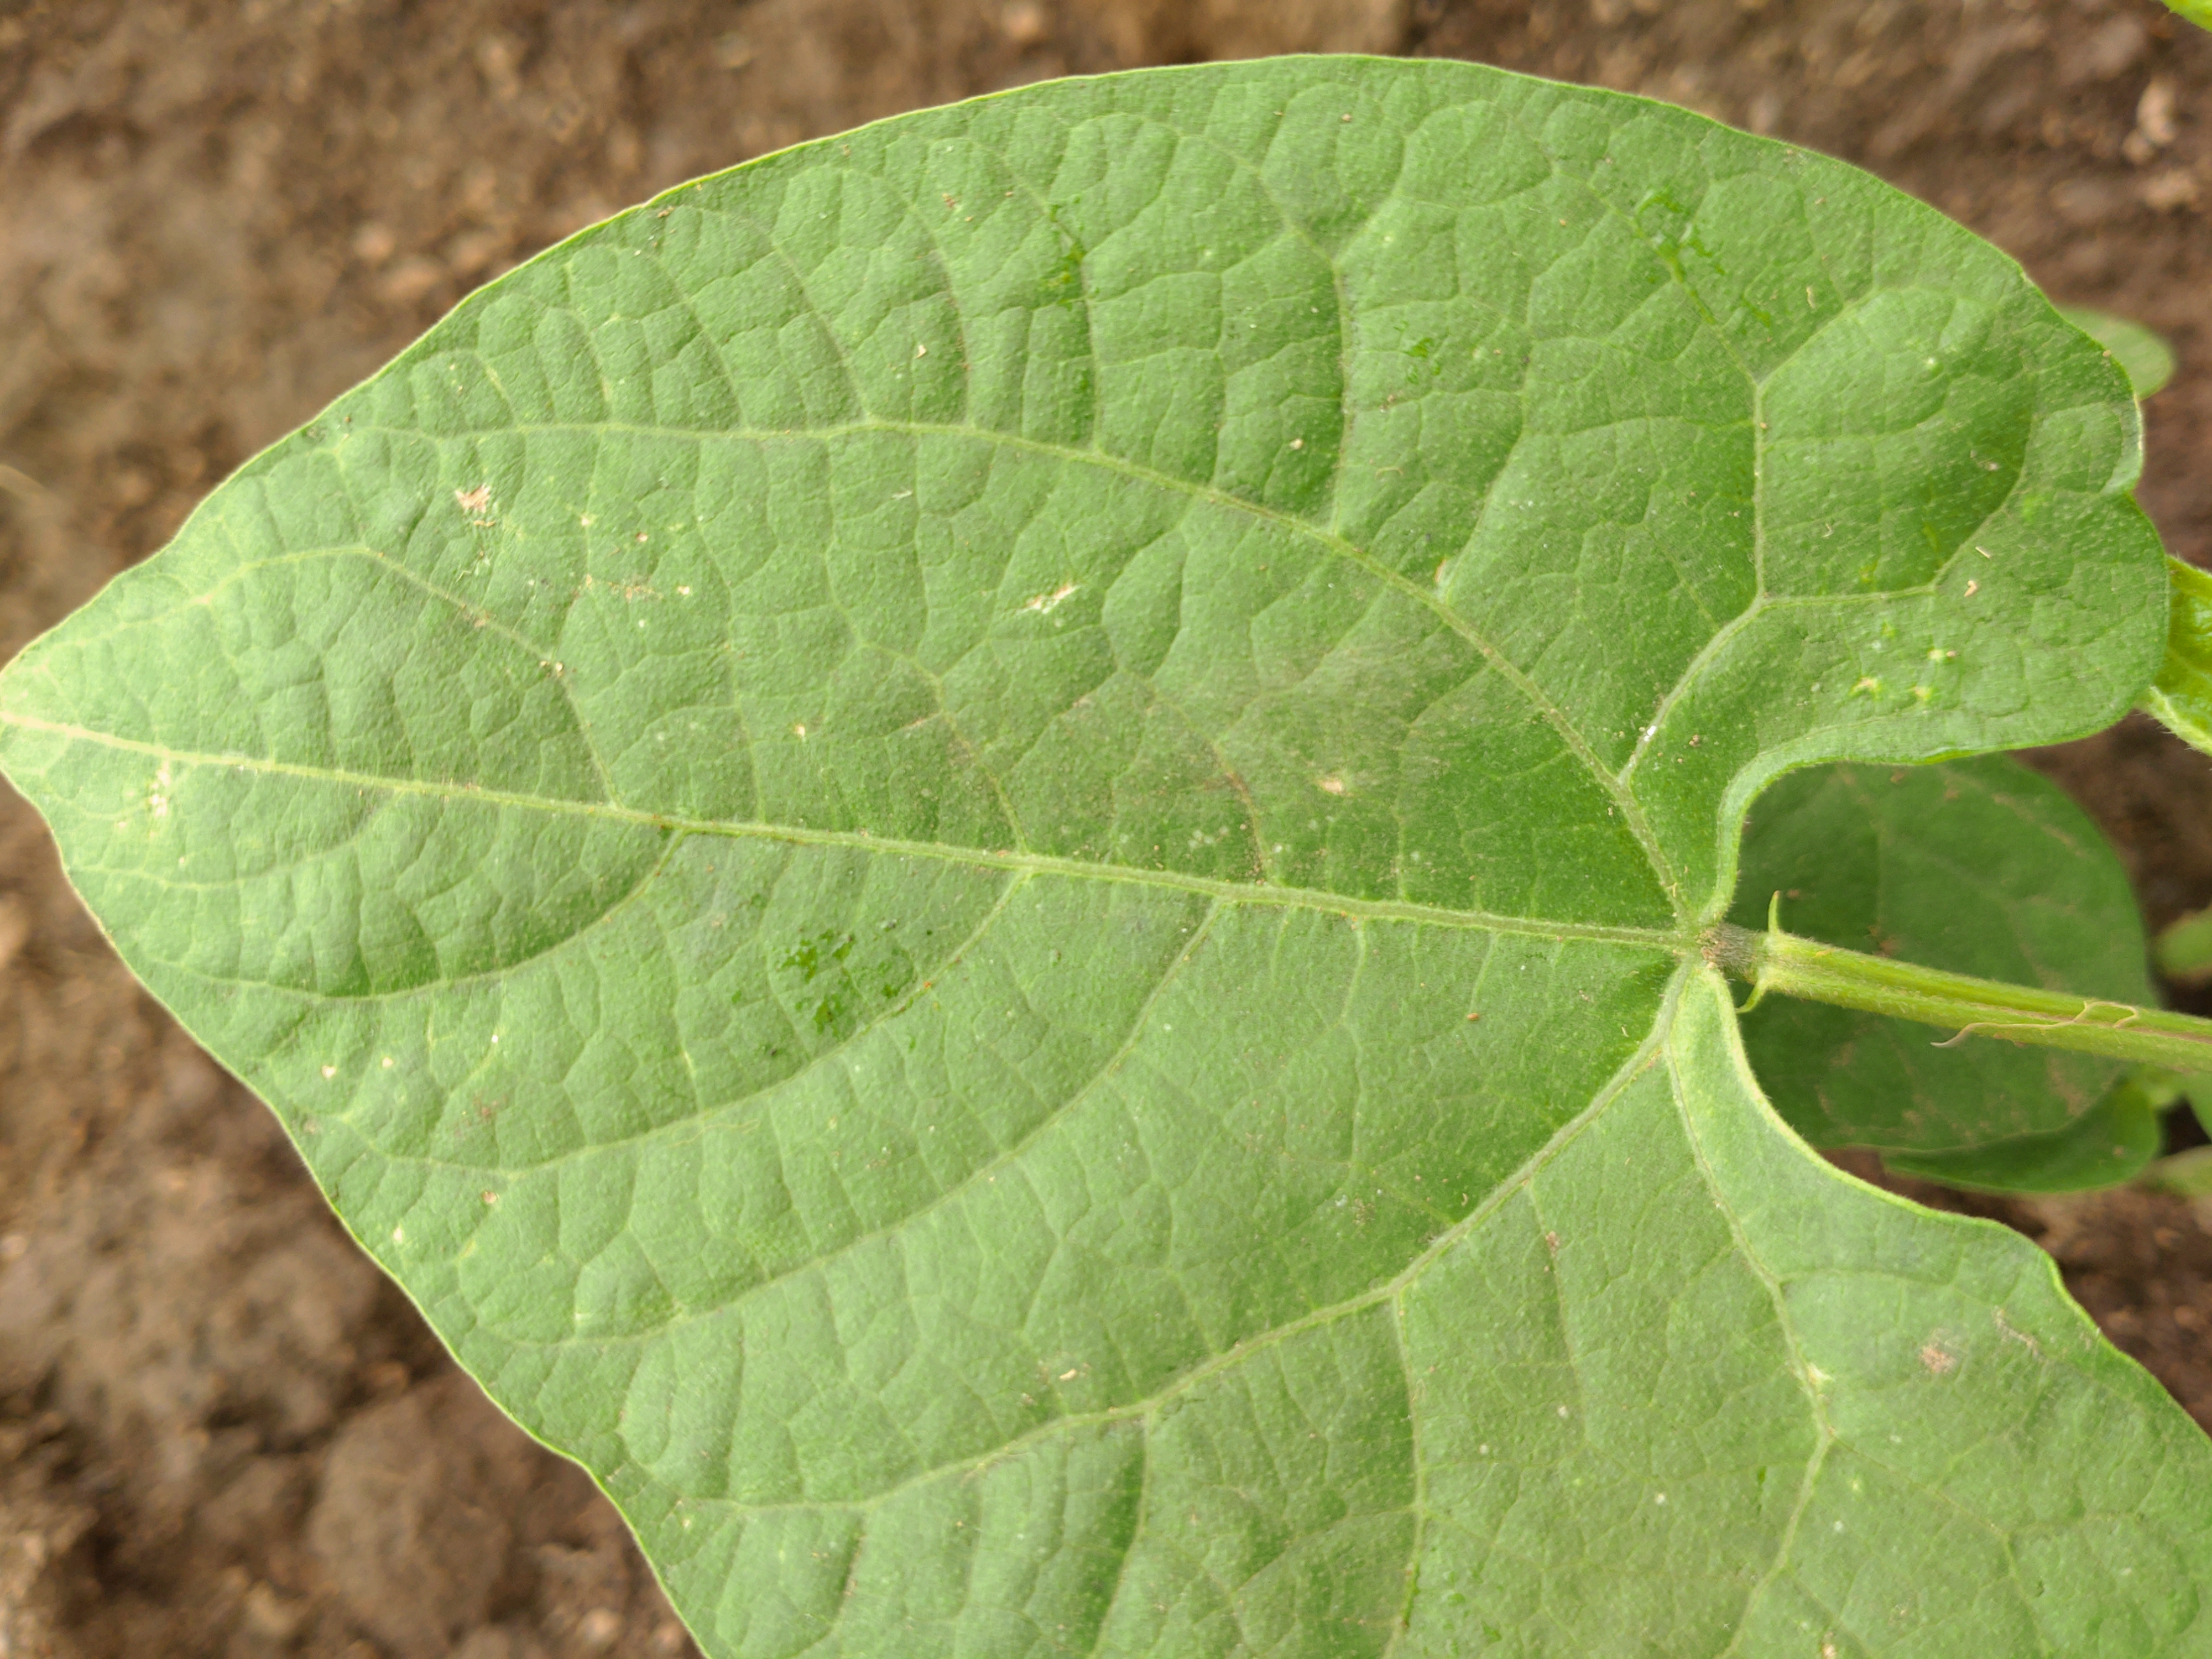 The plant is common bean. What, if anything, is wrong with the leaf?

healthy
